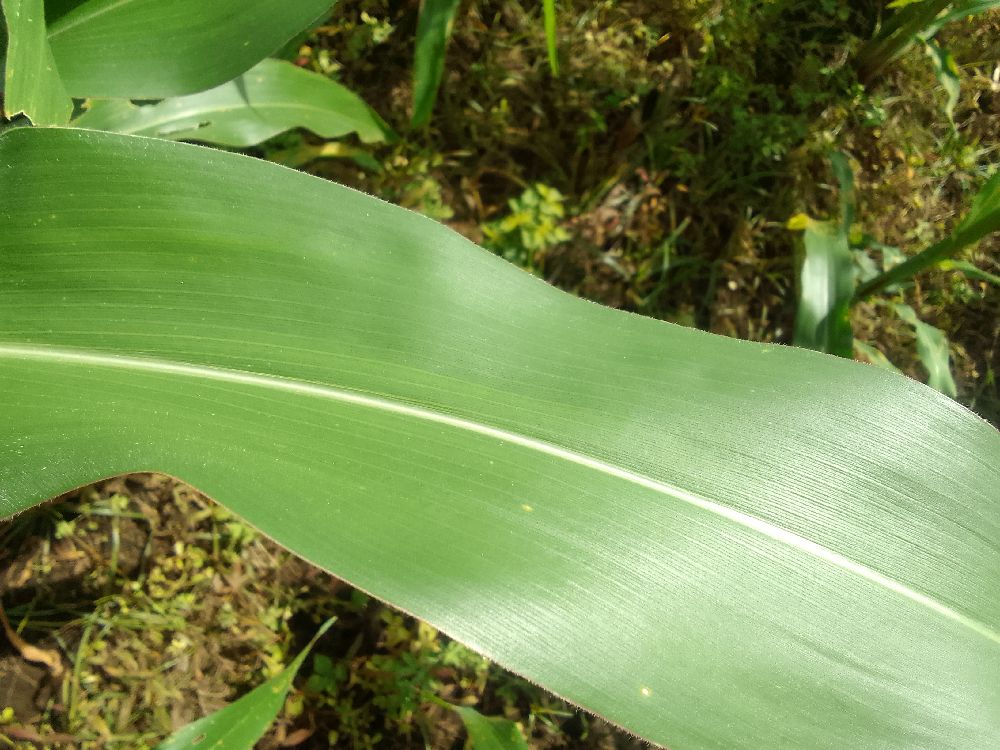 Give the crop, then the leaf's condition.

maize, healthy
